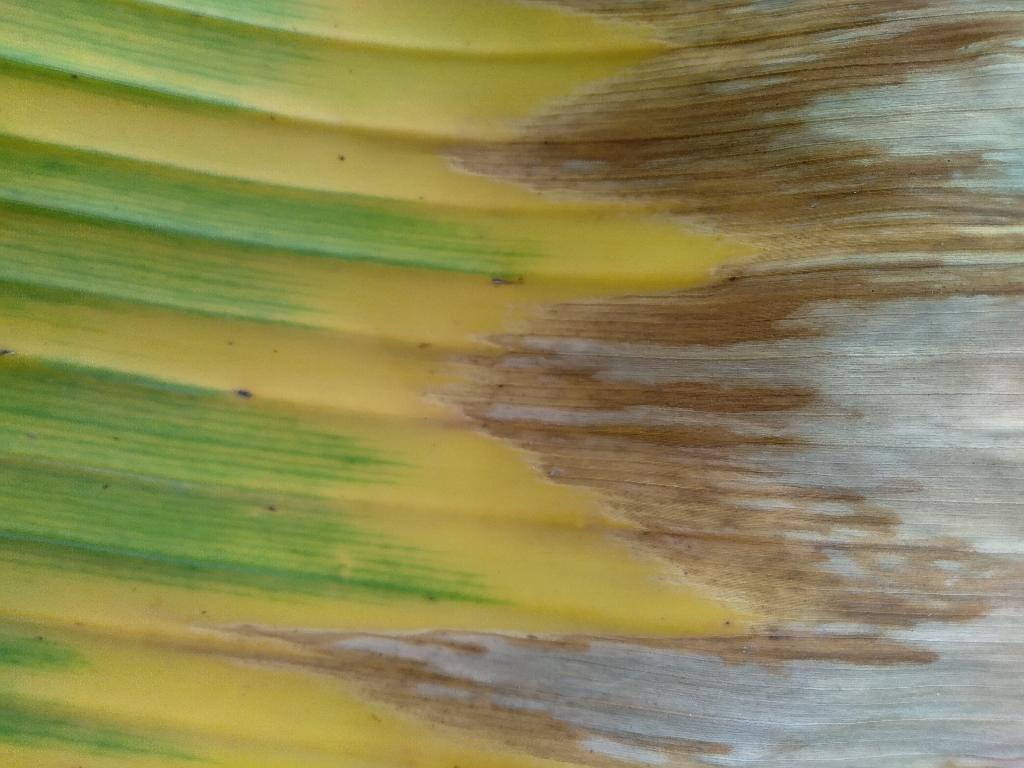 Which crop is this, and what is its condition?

banana, fusarium wilt race 1
